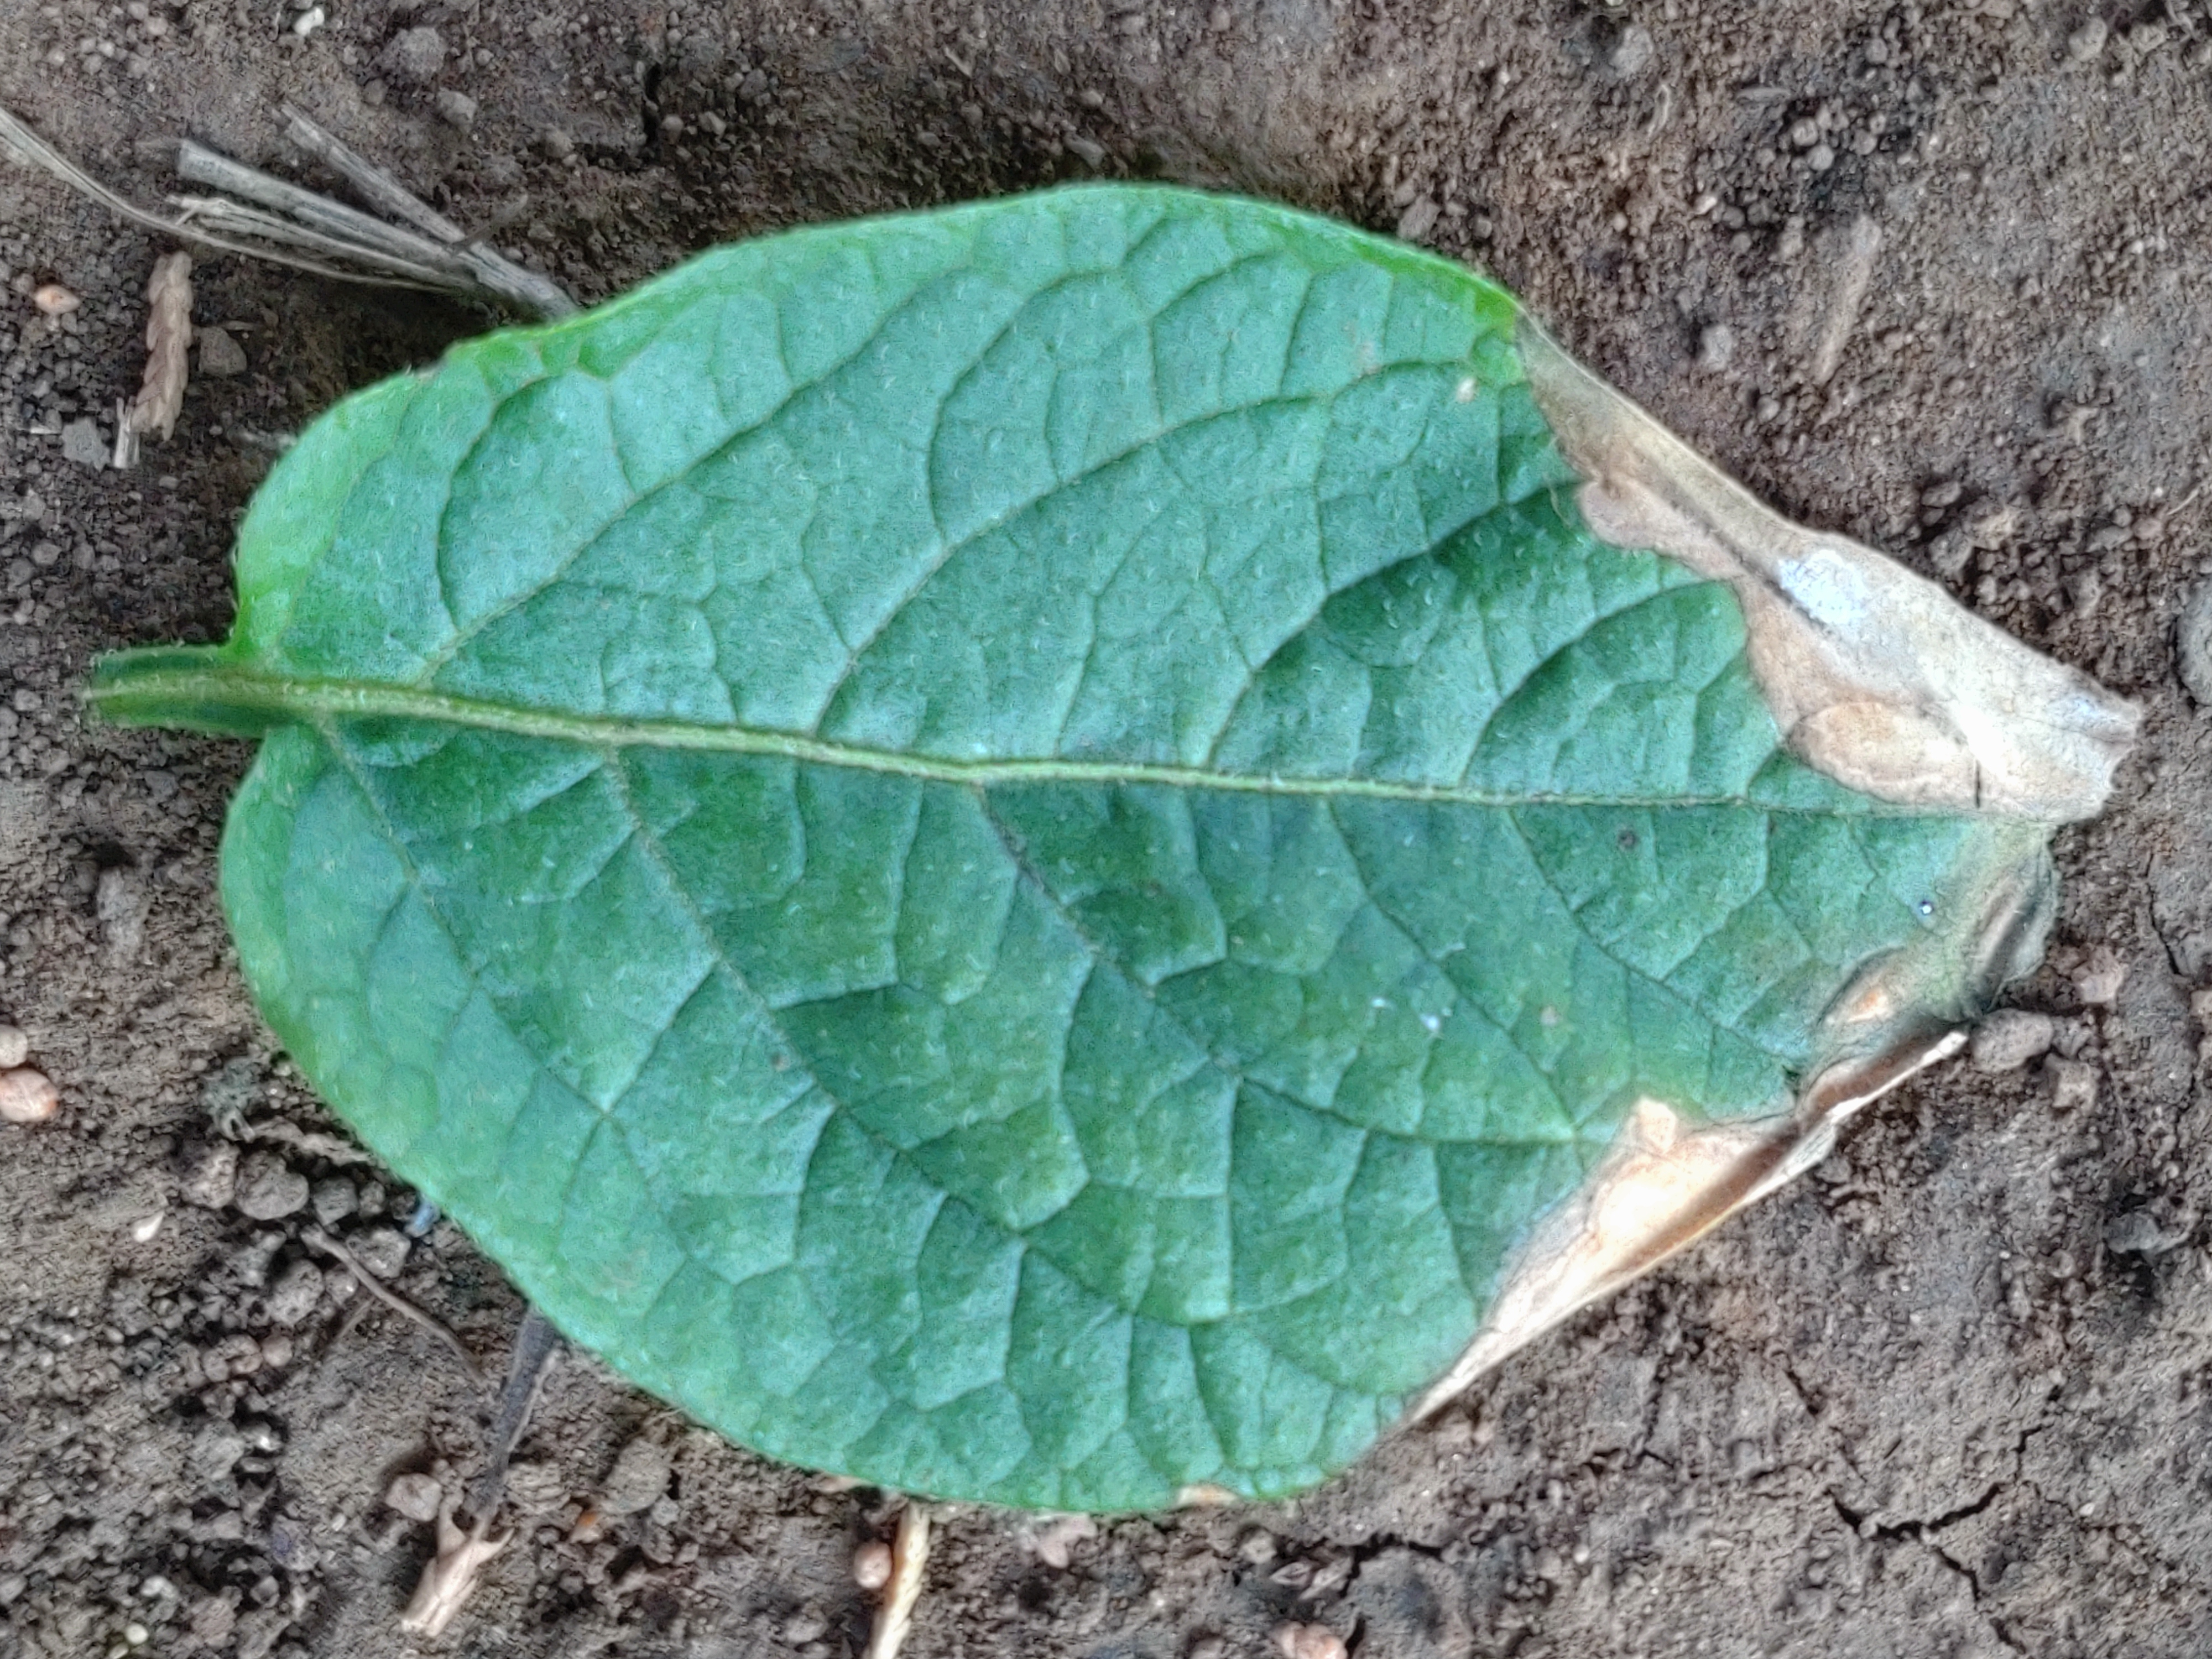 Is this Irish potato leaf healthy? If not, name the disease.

early blight
